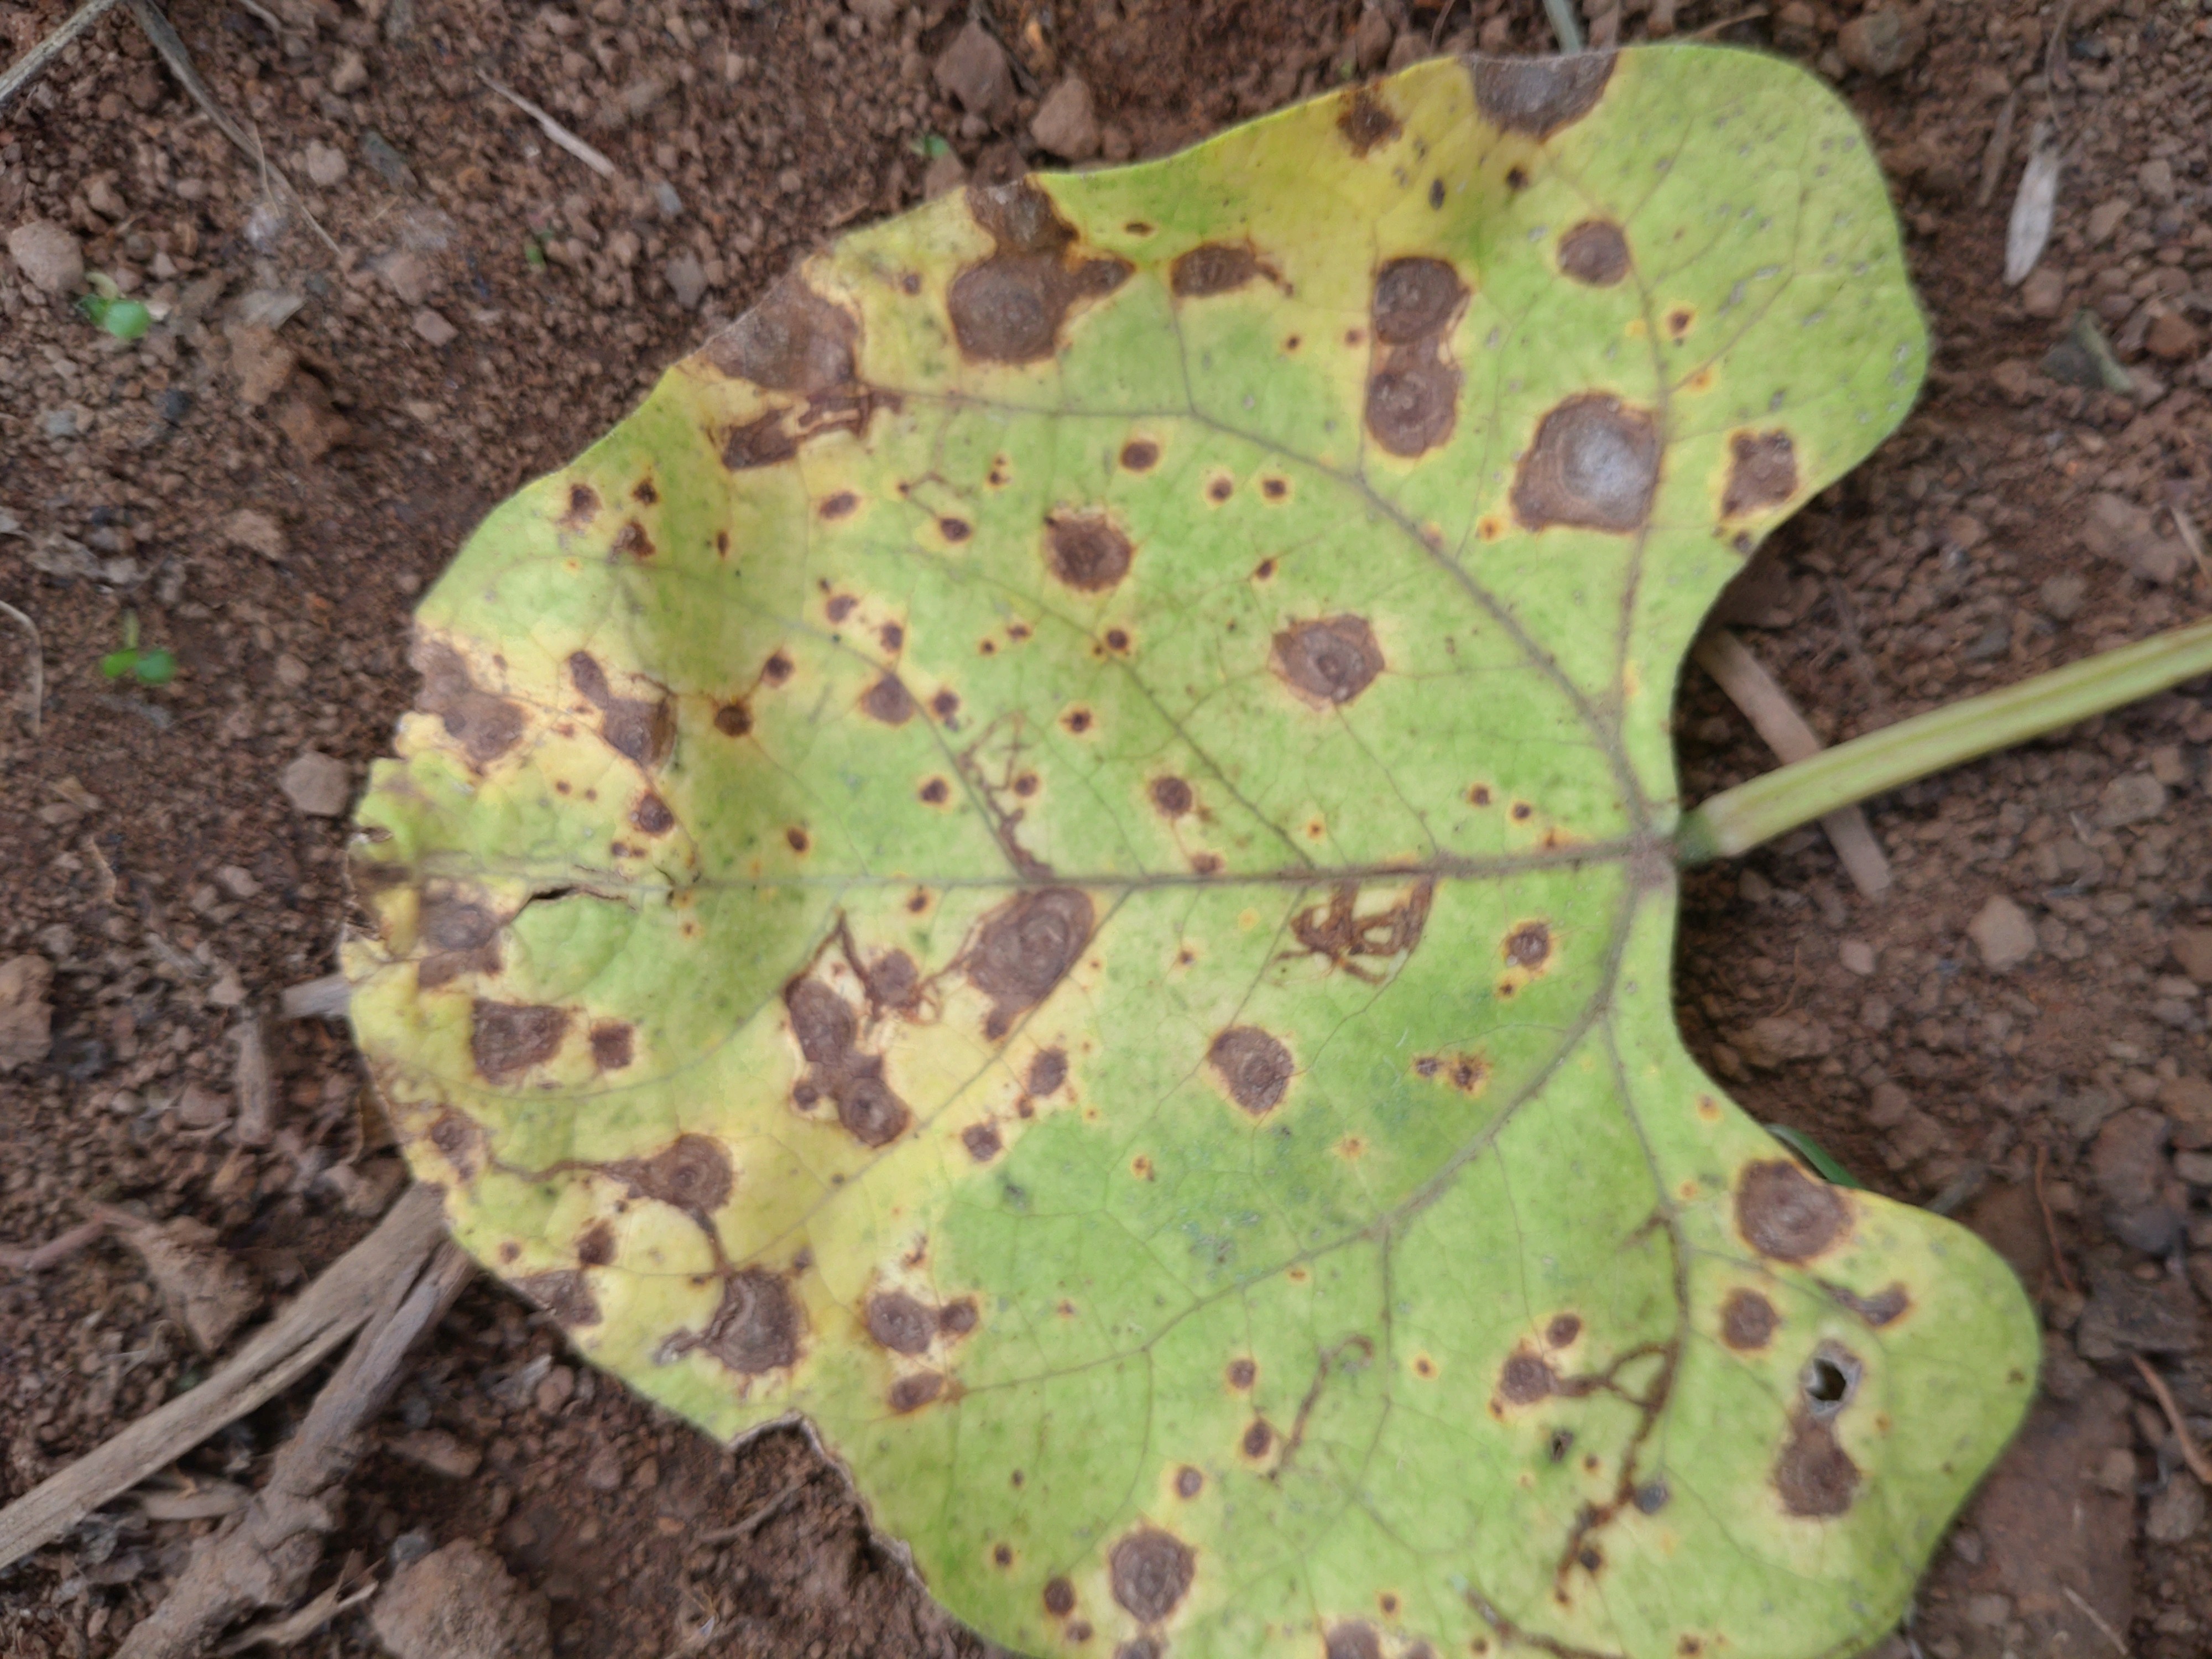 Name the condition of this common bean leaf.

rust
